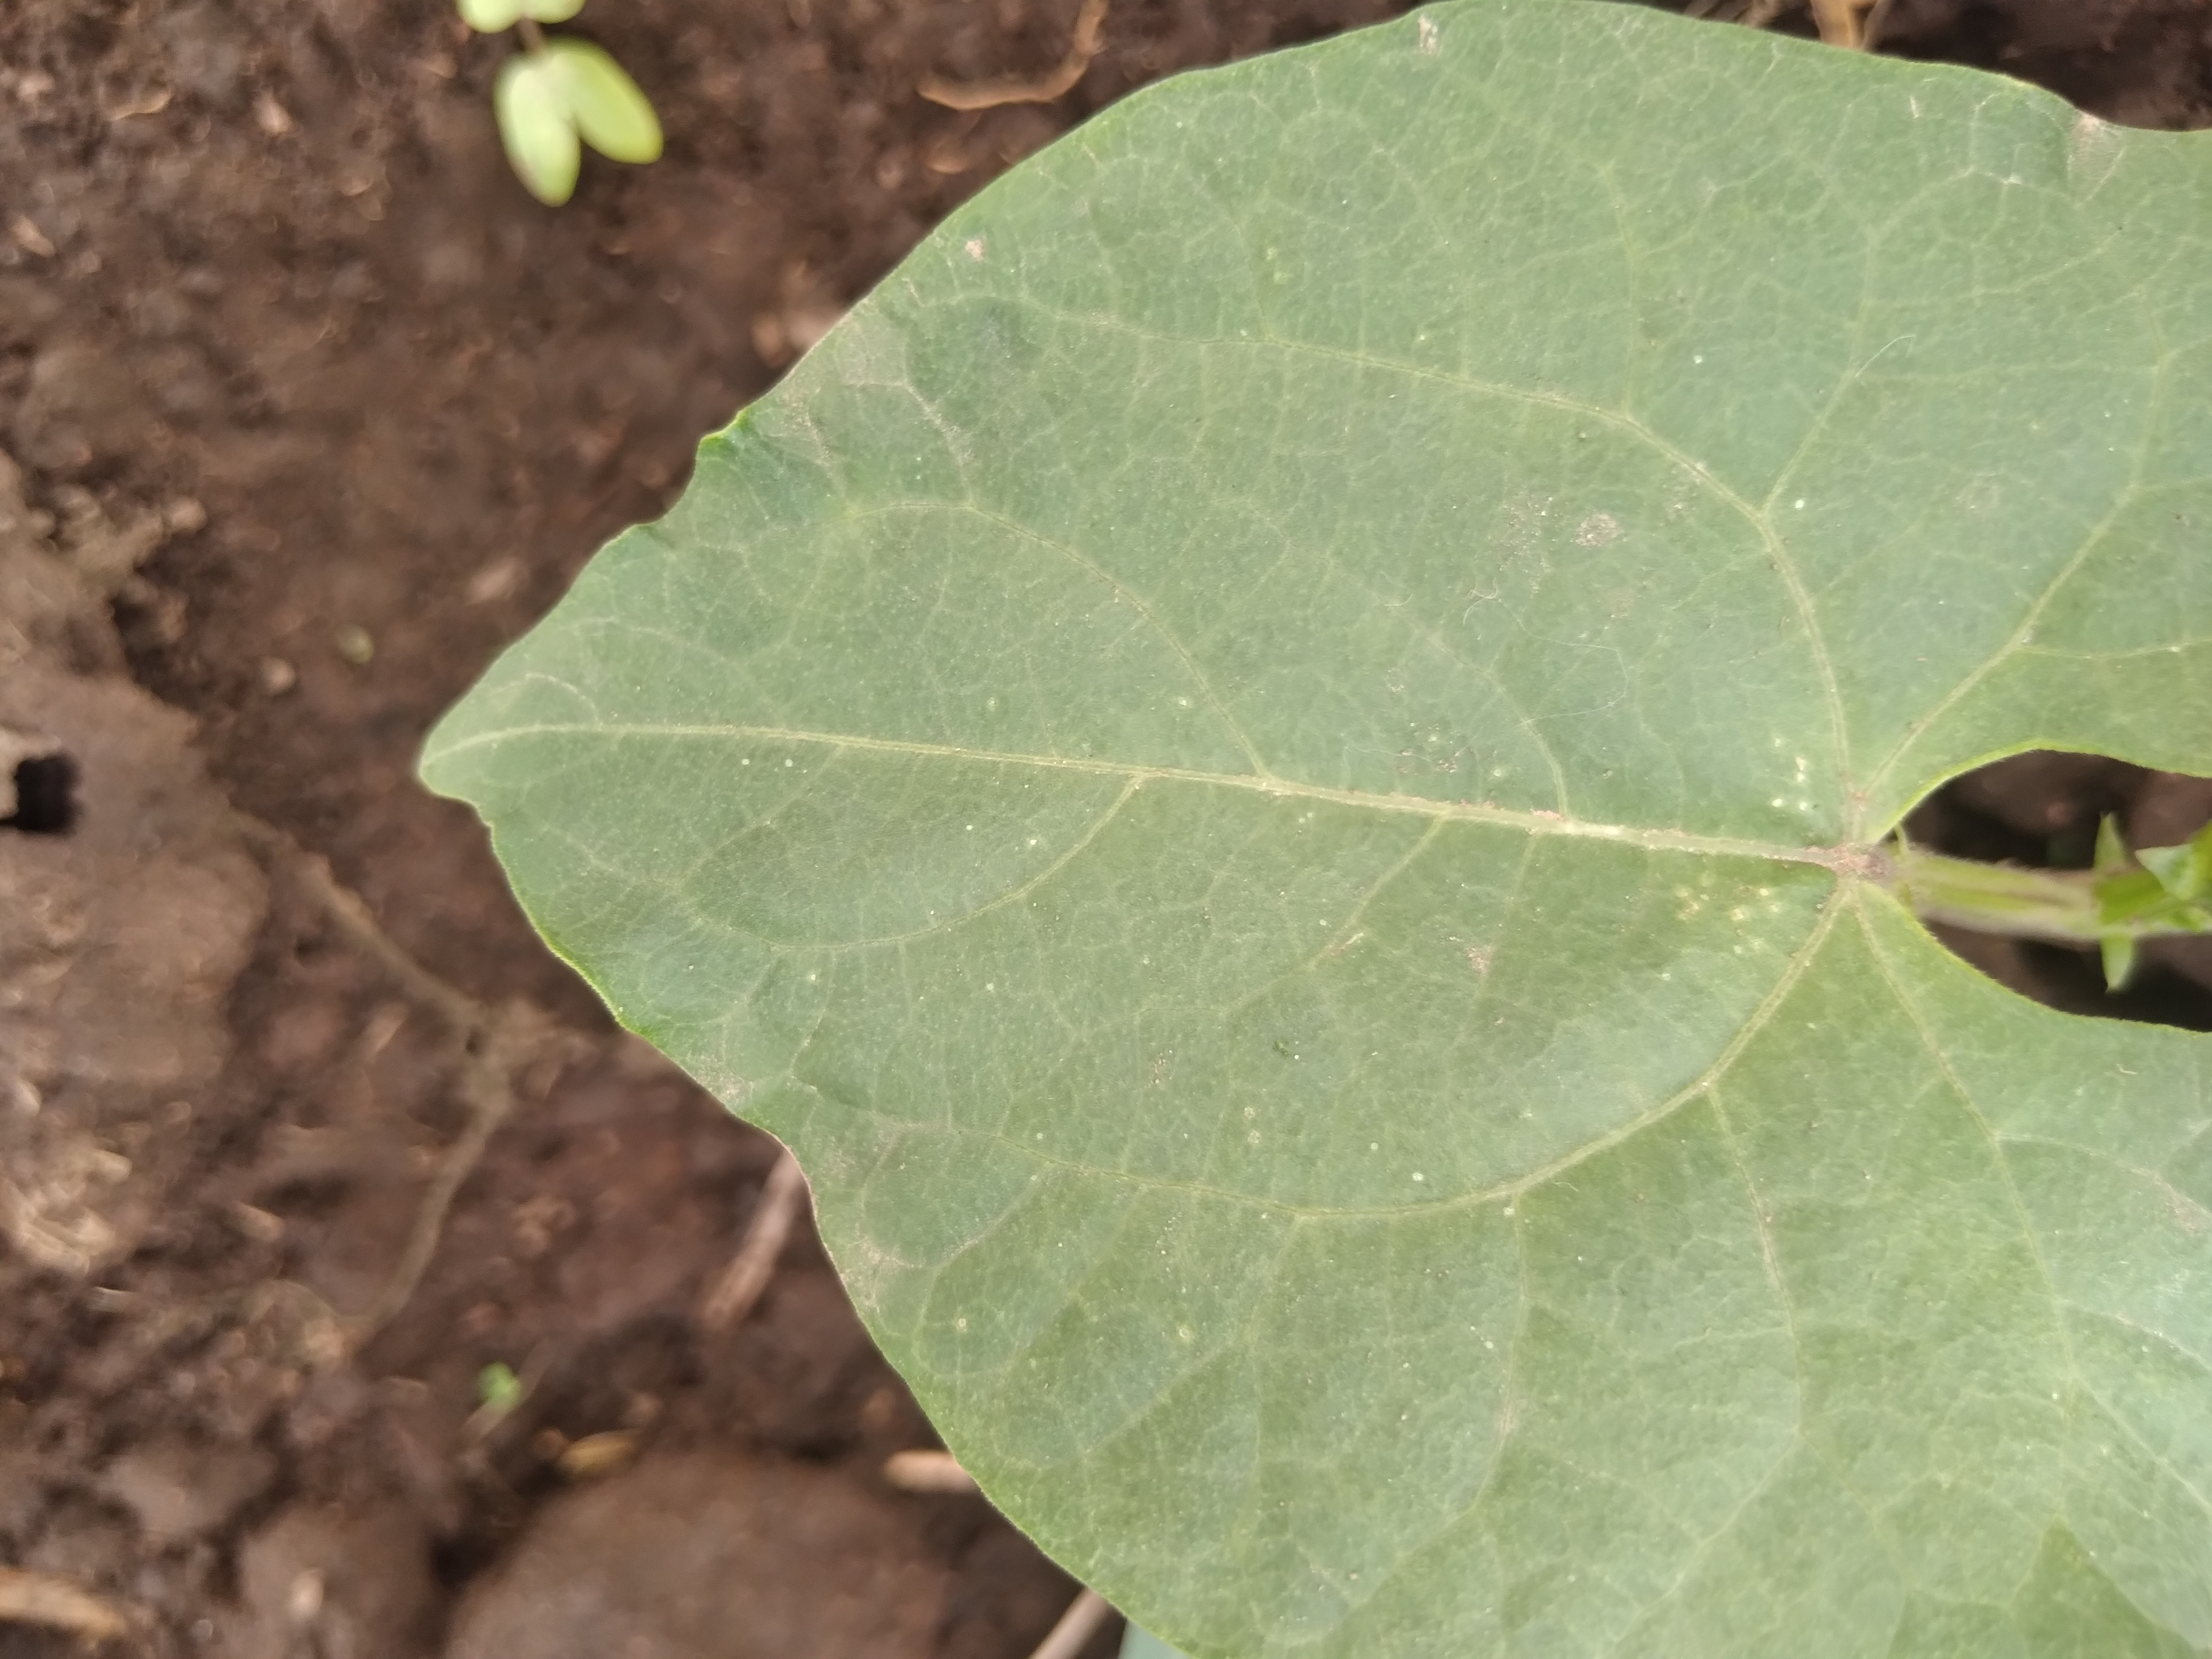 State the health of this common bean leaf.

healthy
